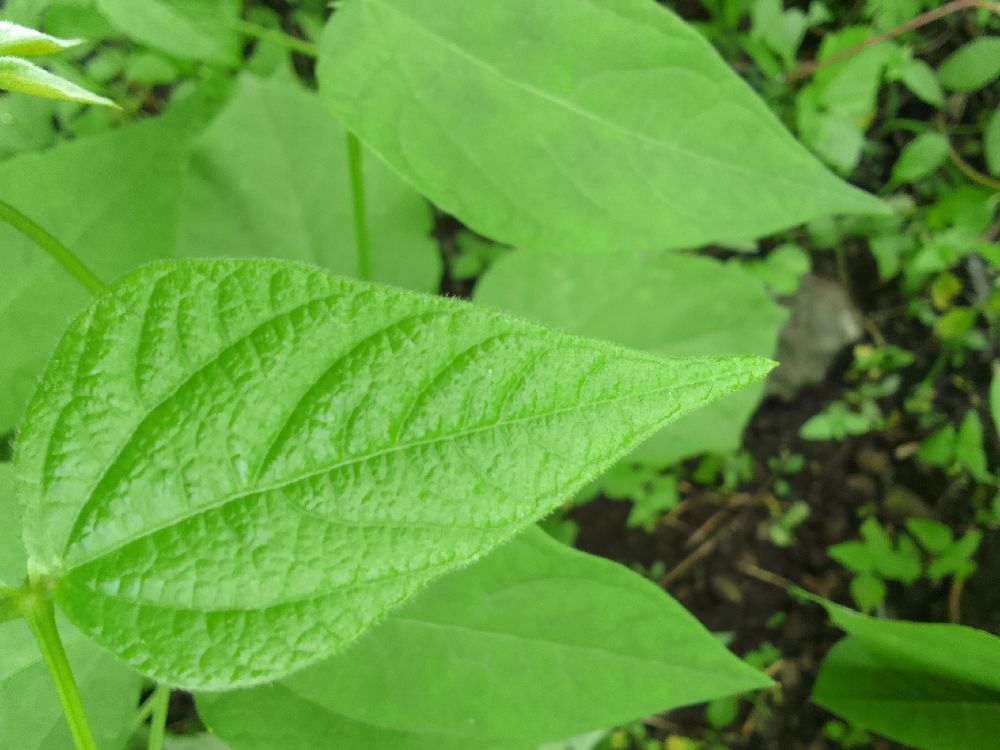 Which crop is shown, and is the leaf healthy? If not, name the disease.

common bean, bean rust
